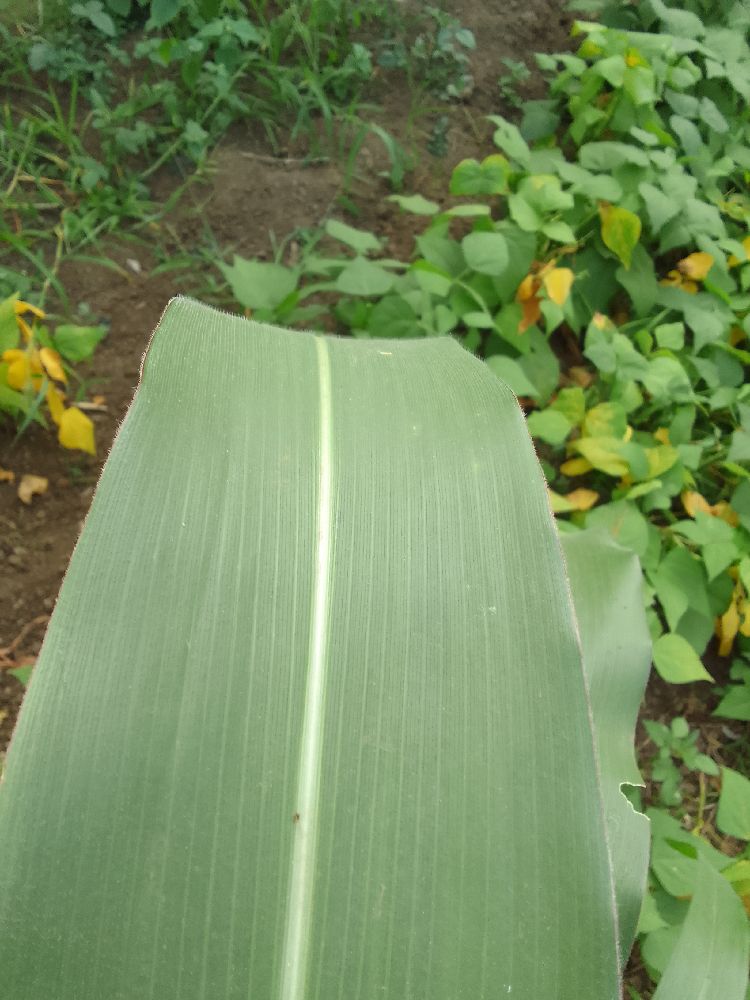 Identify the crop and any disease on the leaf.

maize, healthy
